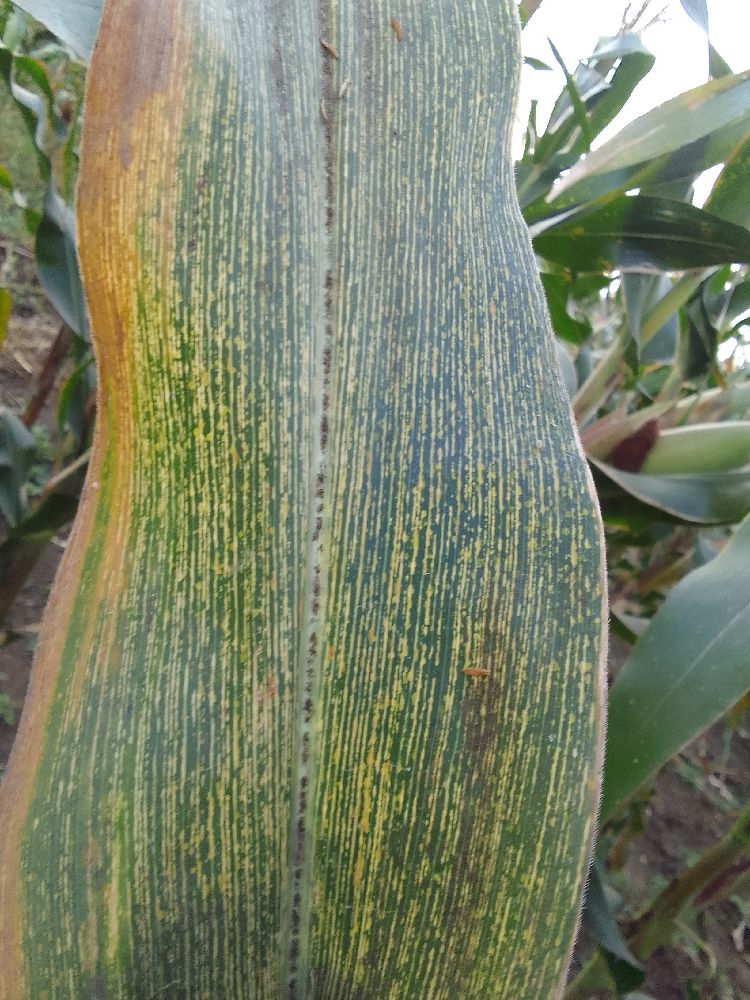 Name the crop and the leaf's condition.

maize, maize streak virus
